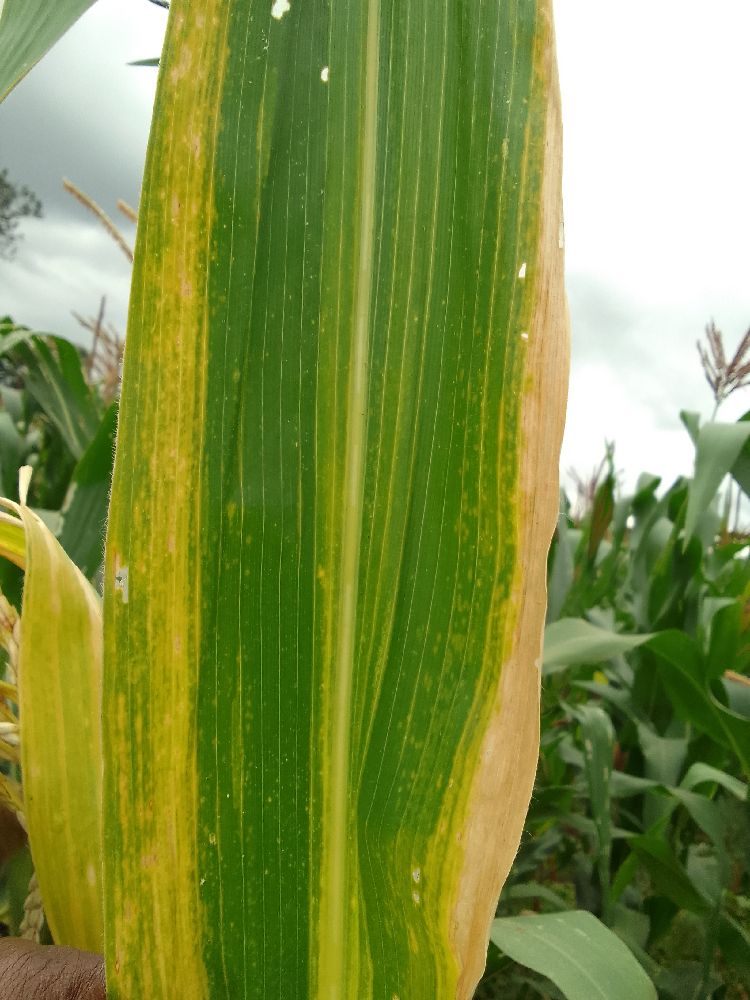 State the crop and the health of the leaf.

maize, maize lethal necrosis
